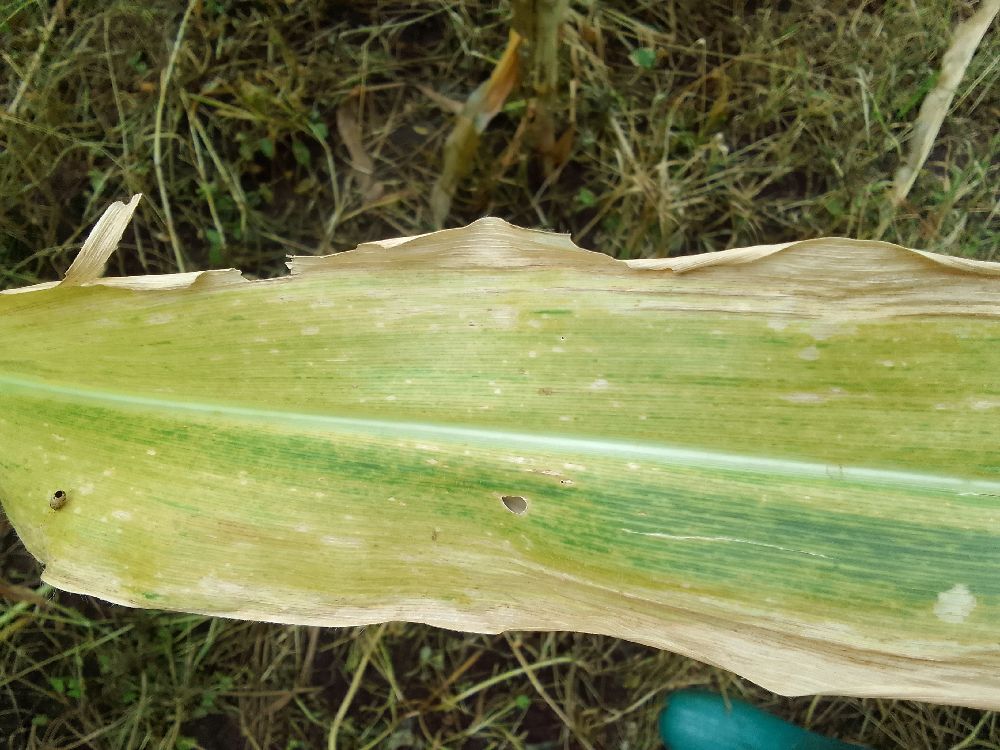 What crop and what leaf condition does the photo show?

maize, maize lethal necrosis
